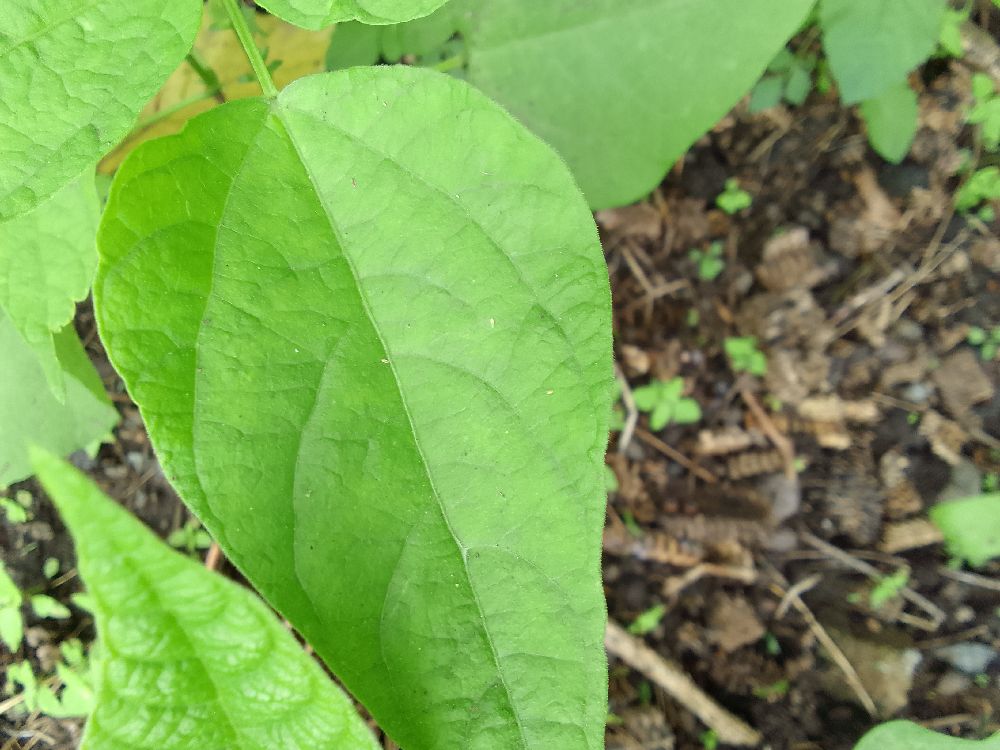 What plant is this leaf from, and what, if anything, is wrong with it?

common bean, healthy
